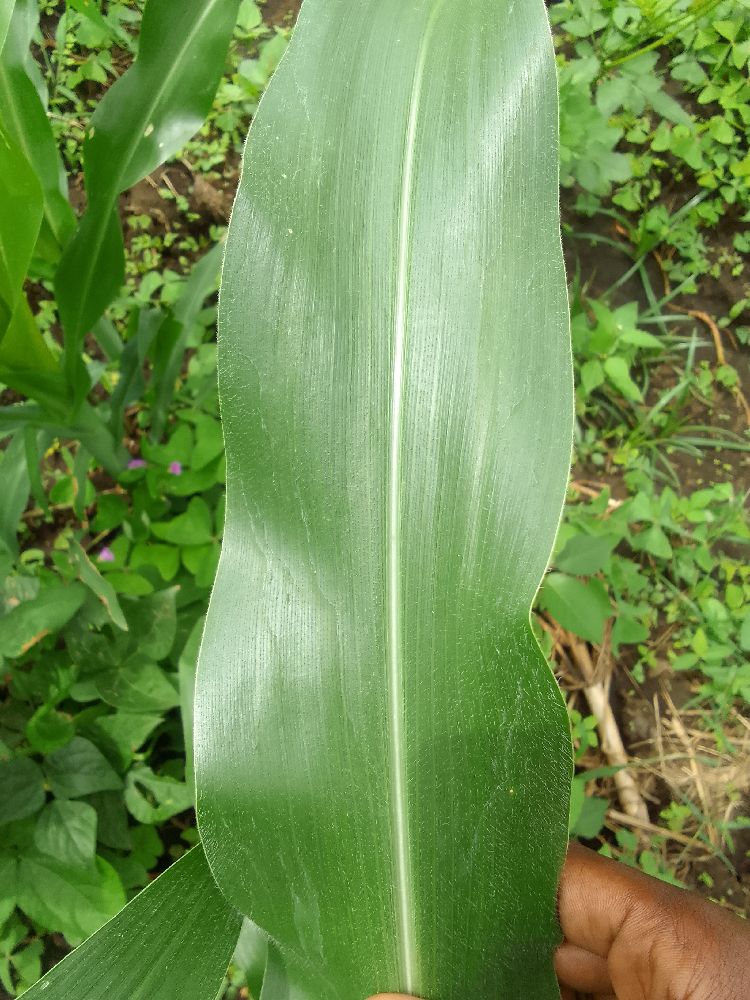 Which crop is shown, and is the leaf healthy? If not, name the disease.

maize, healthy
